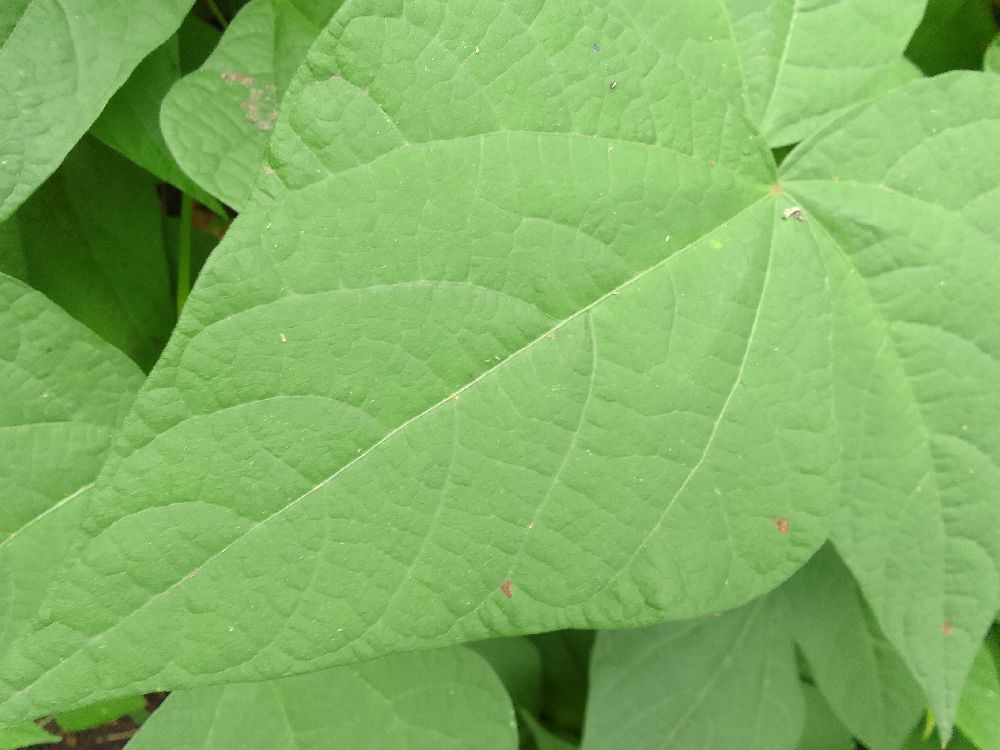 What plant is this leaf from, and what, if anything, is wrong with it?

common bean, healthy
